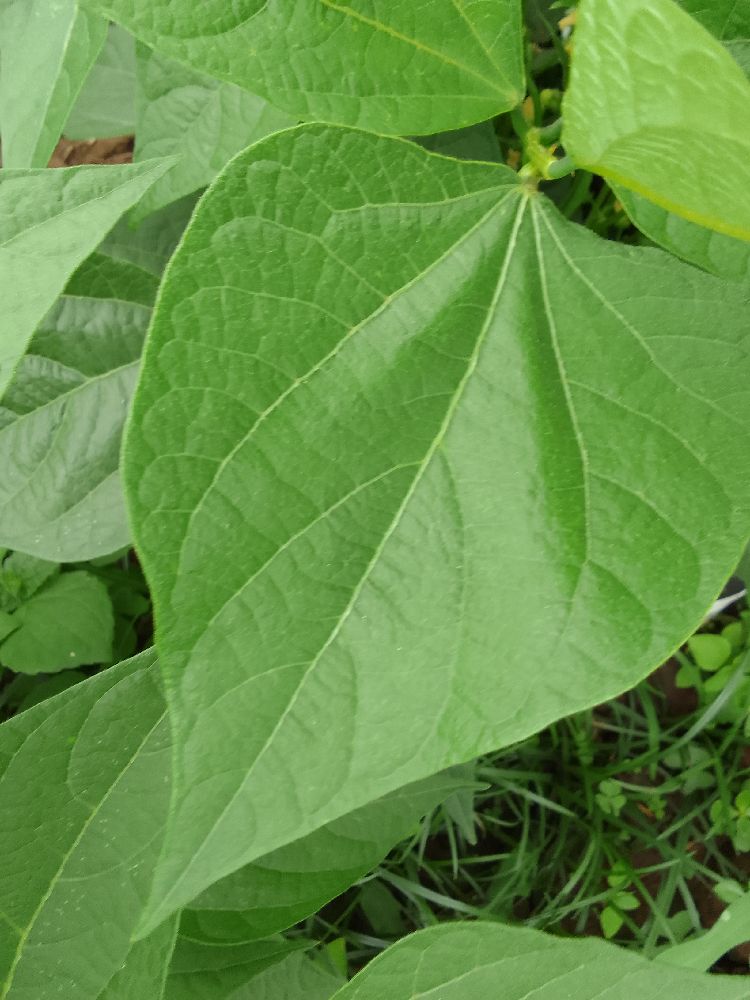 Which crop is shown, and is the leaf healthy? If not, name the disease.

common bean, healthy
